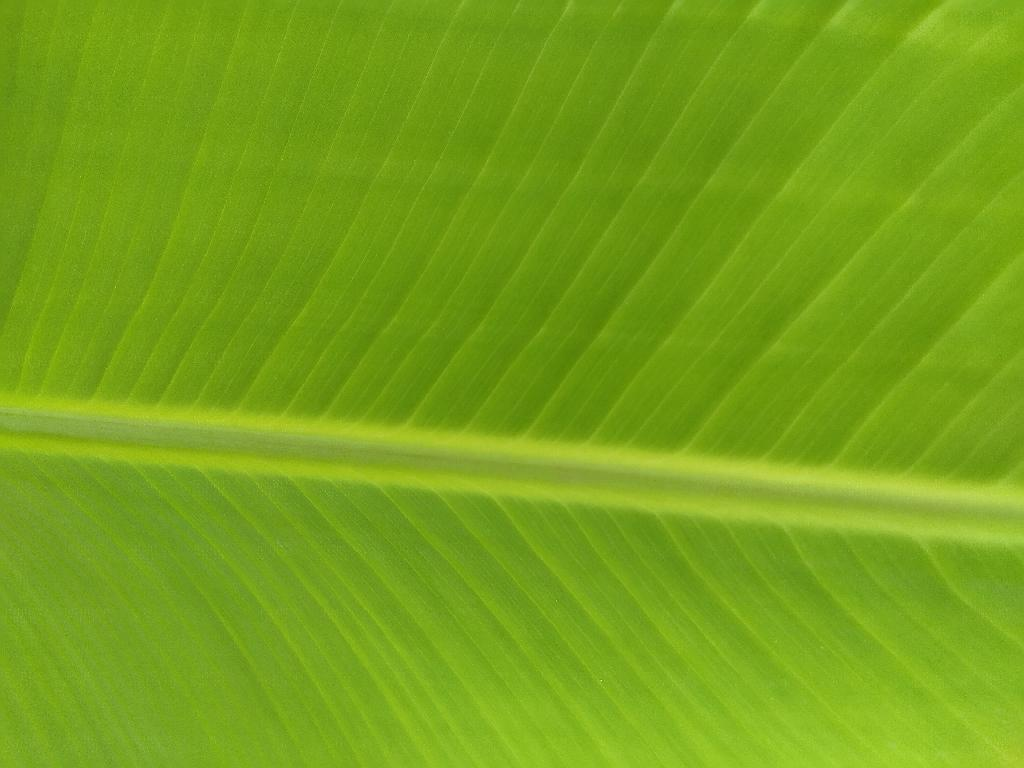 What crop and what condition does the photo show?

banana, healthy
